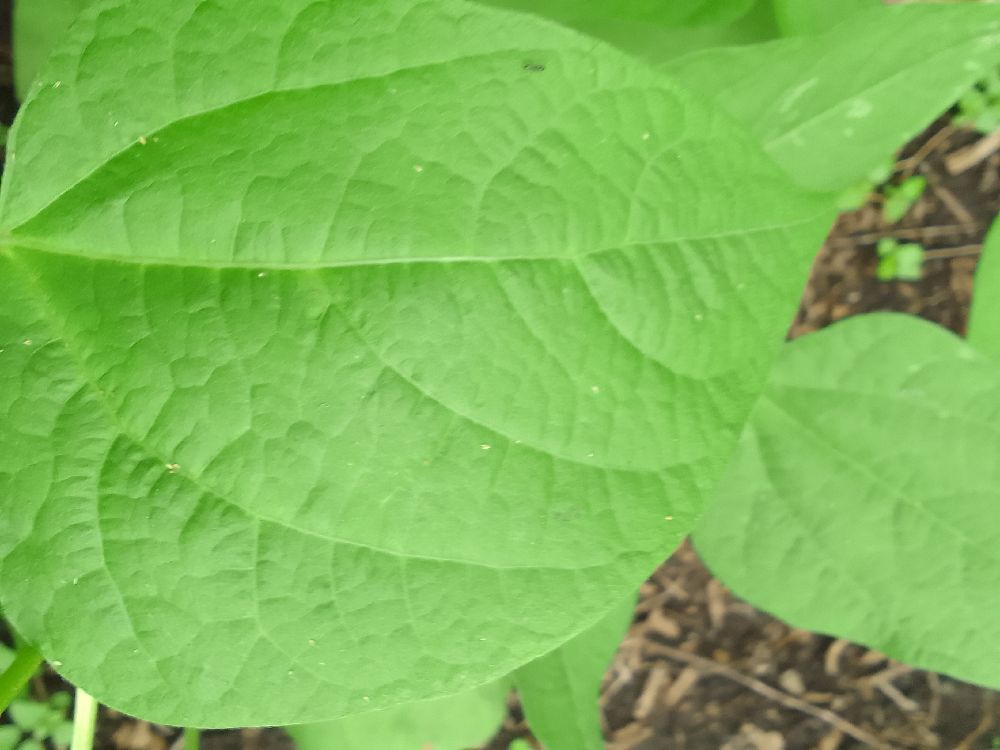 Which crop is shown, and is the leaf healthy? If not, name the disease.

common bean, healthy
